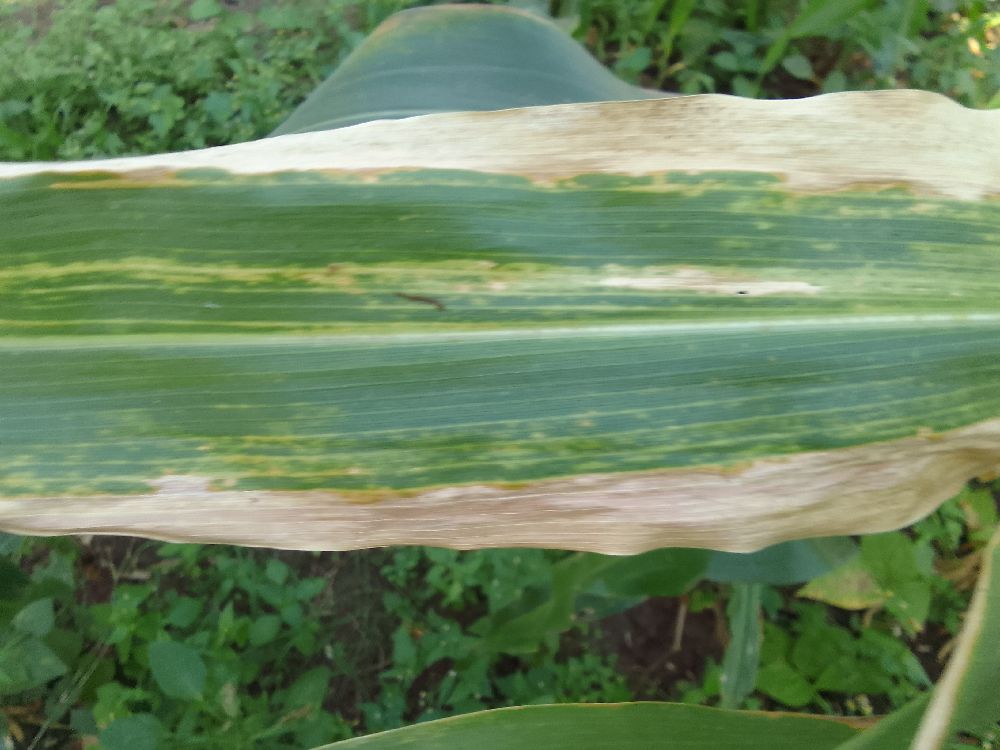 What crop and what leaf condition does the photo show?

maize, maize lethal necrosis
